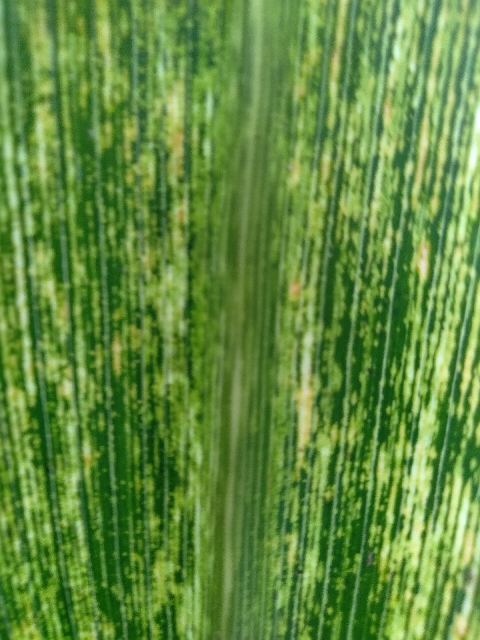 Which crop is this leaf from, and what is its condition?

maize, maize streak virus
